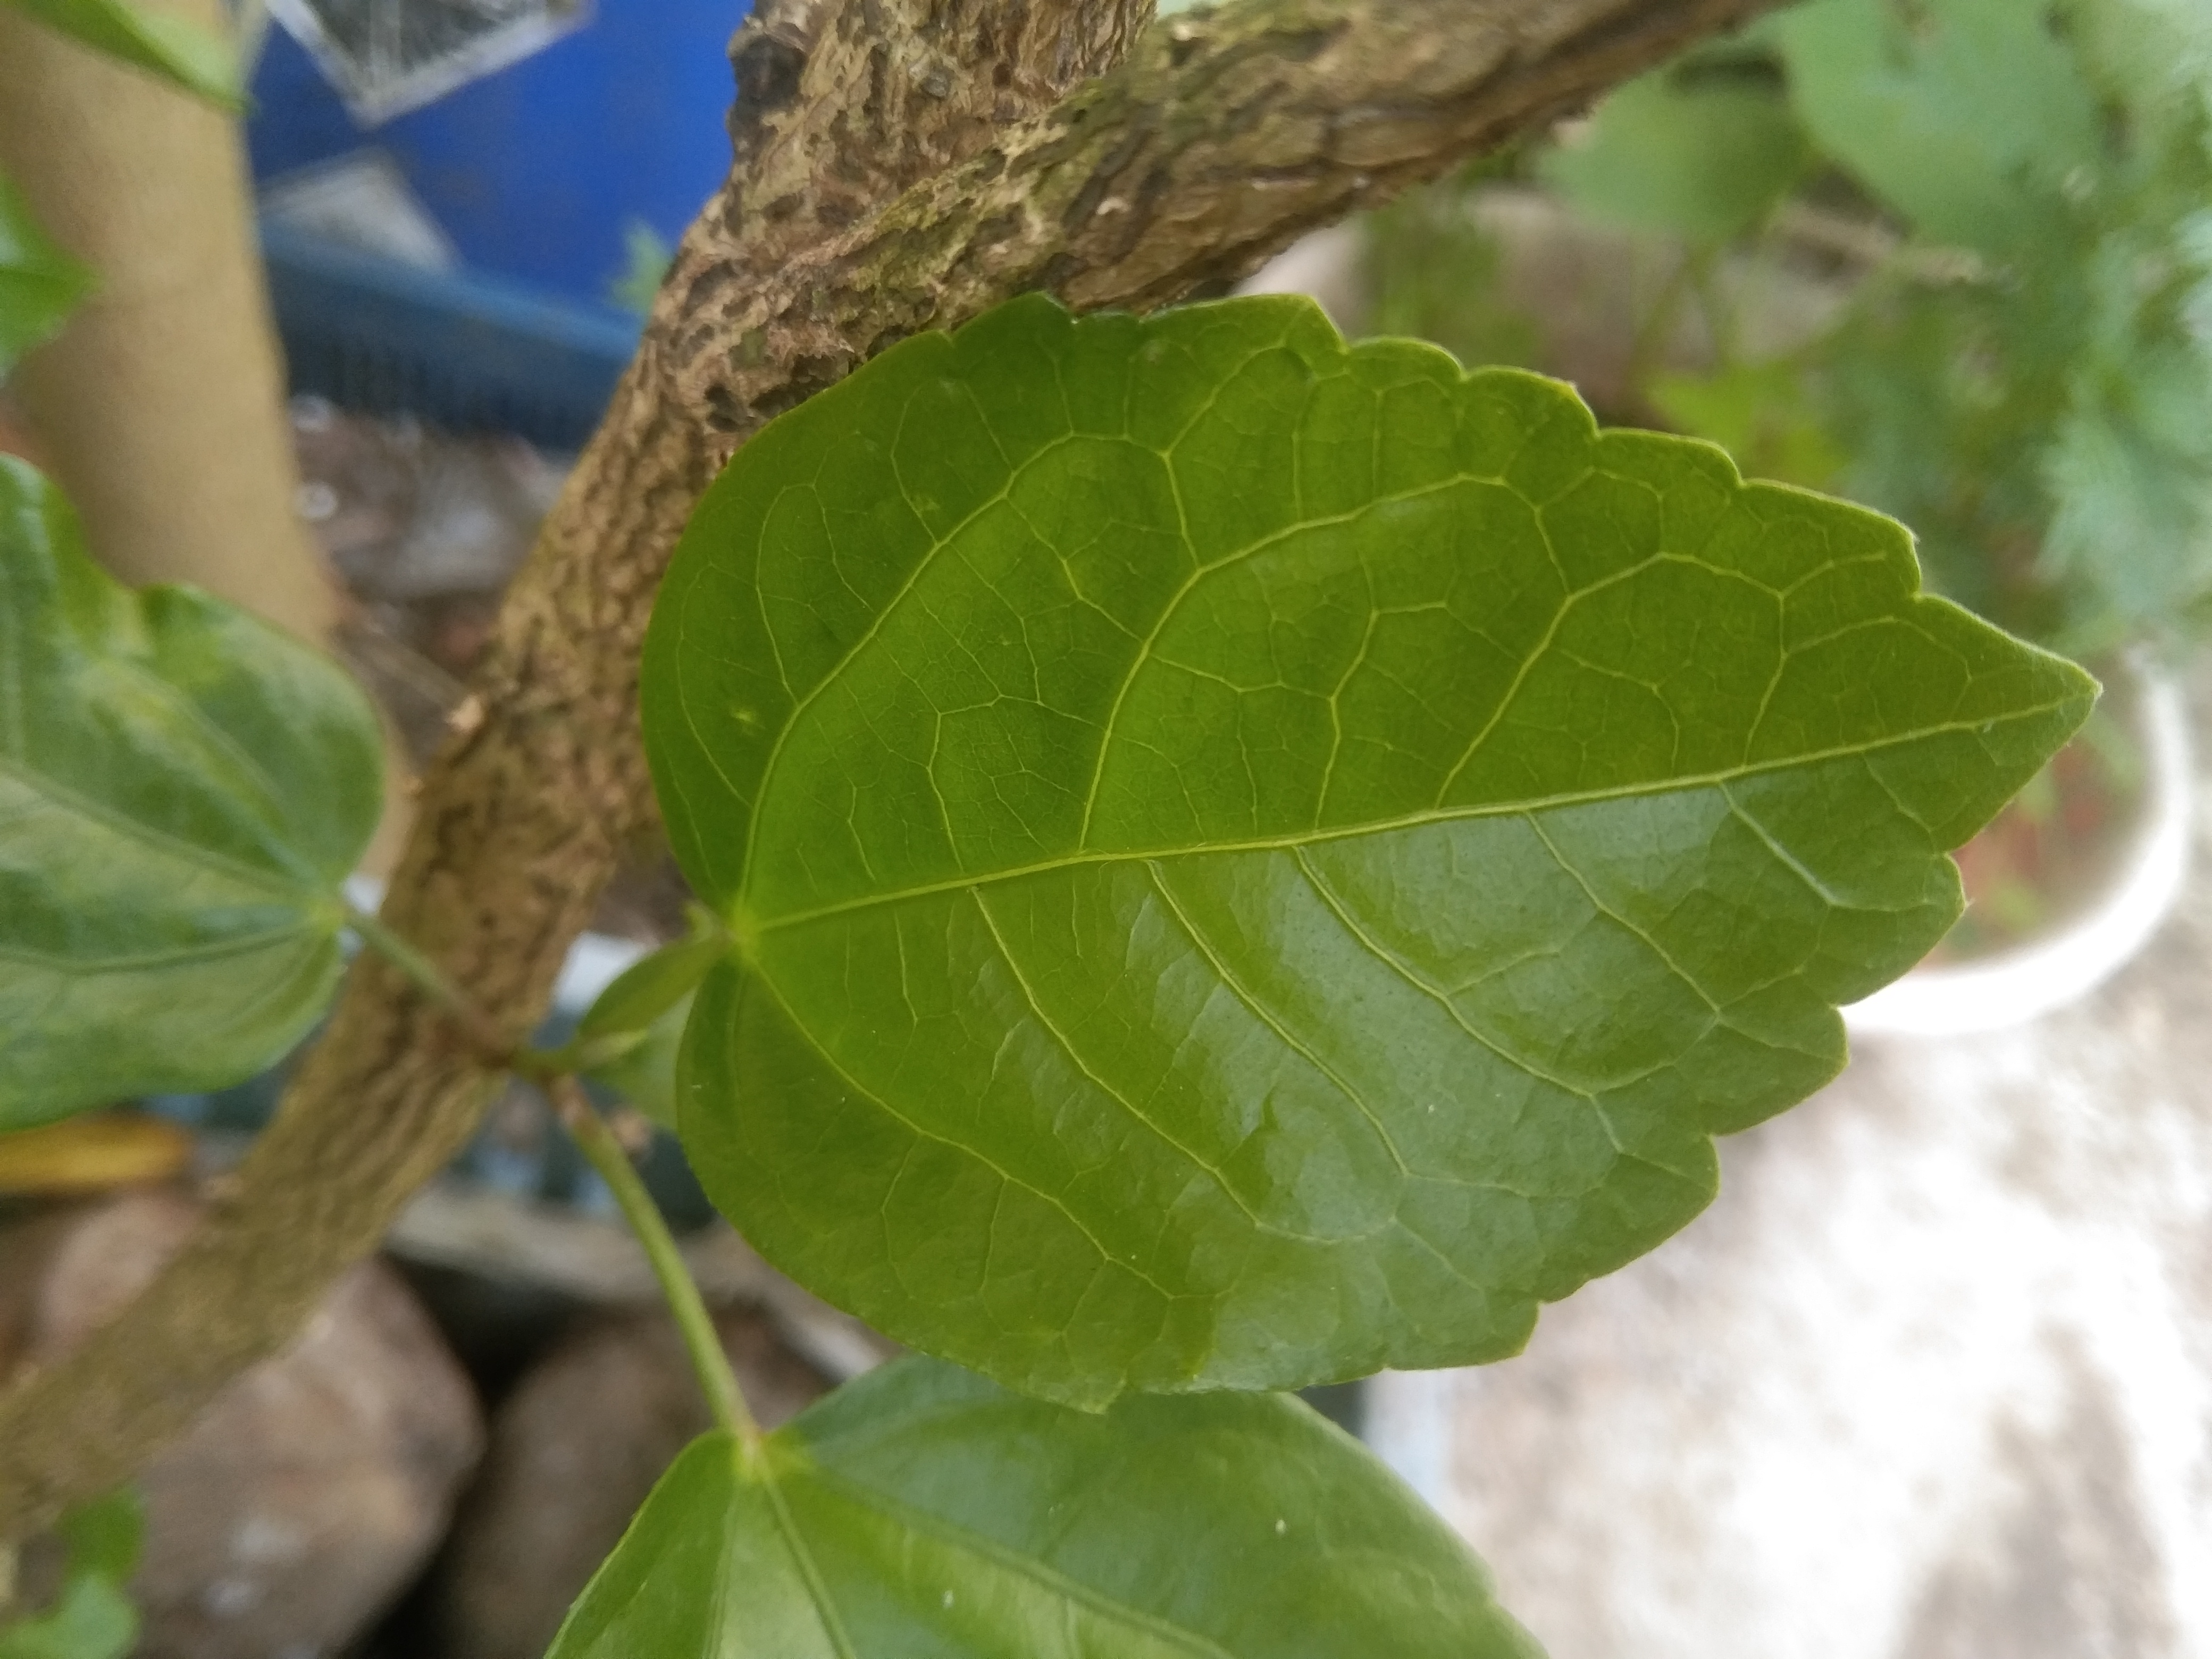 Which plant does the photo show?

hibiscus
